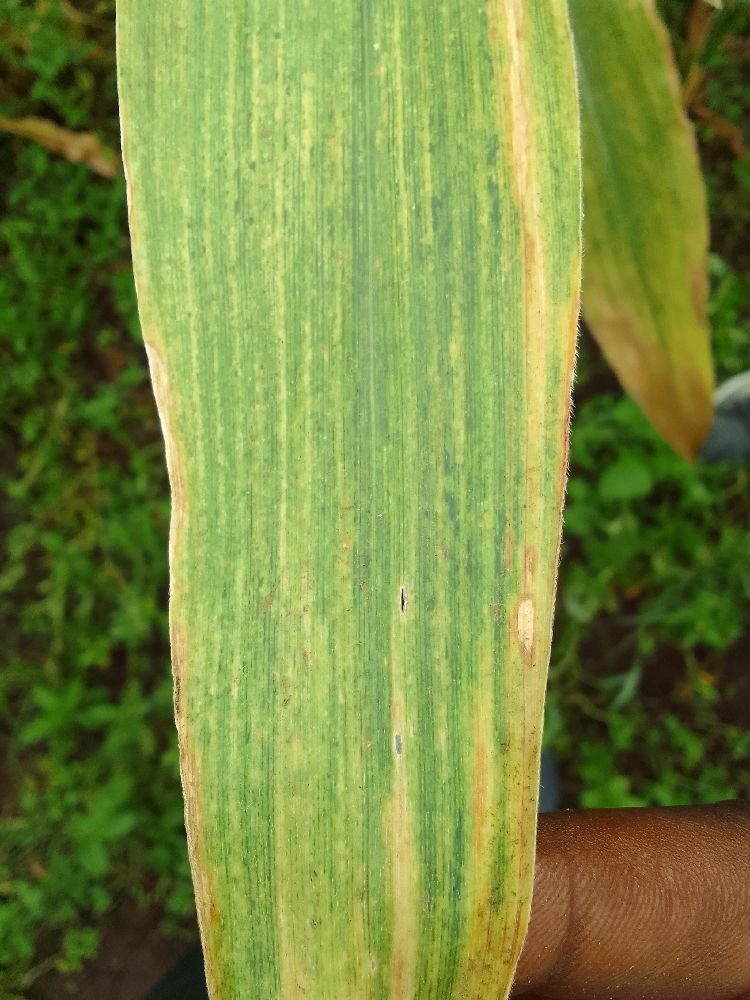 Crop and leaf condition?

maize, maize lethal necrosis
